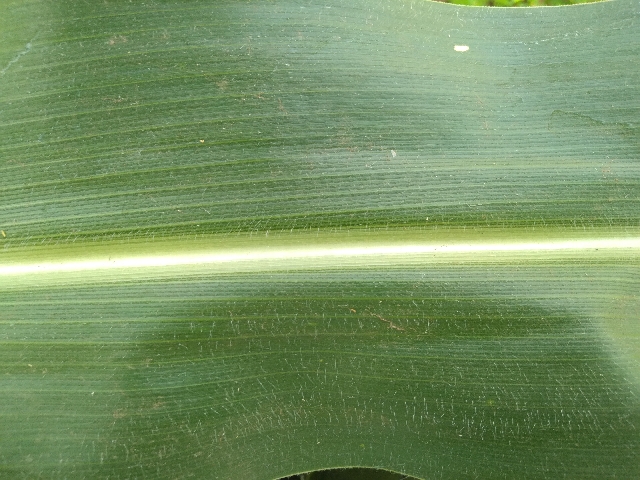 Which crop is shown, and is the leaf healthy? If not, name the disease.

maize, healthy
